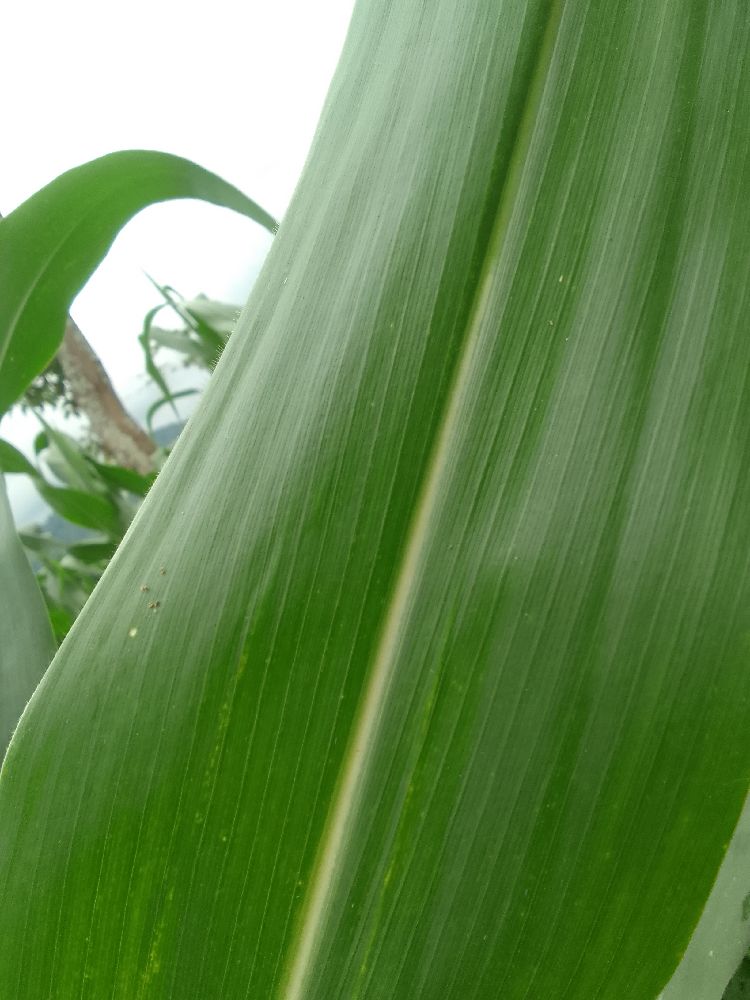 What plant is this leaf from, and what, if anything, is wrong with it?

maize, healthy
